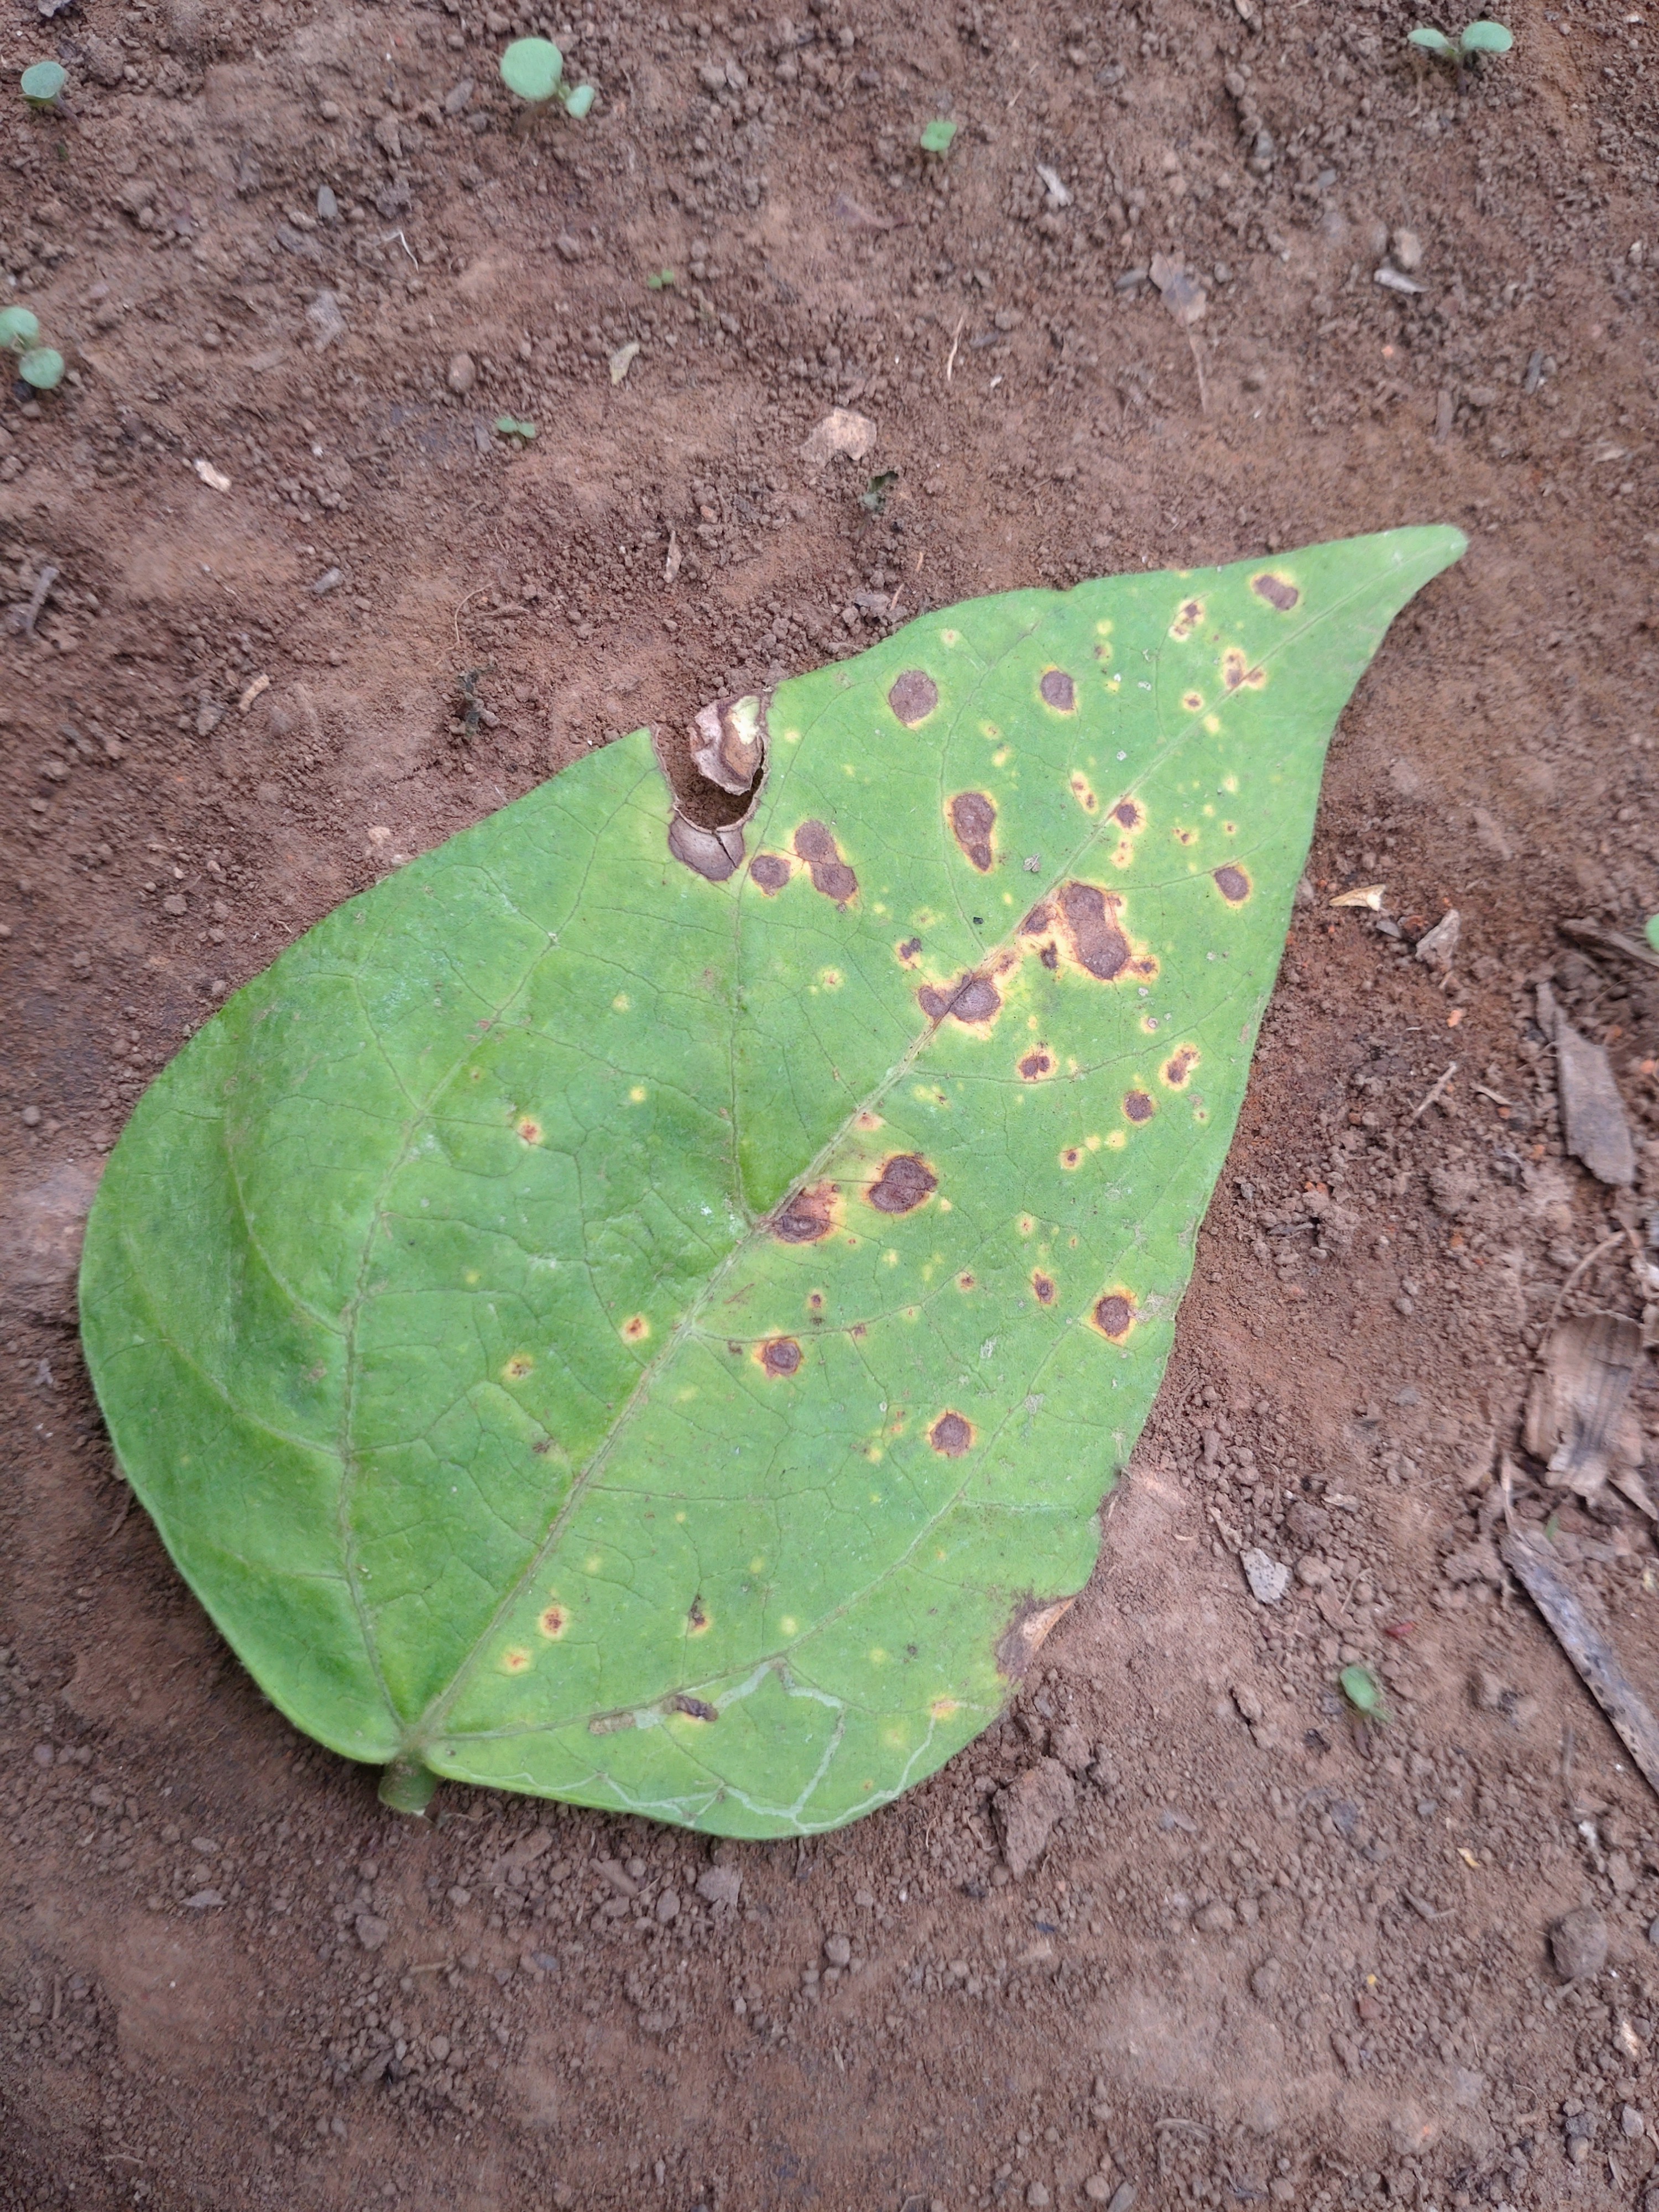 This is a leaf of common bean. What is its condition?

rust
